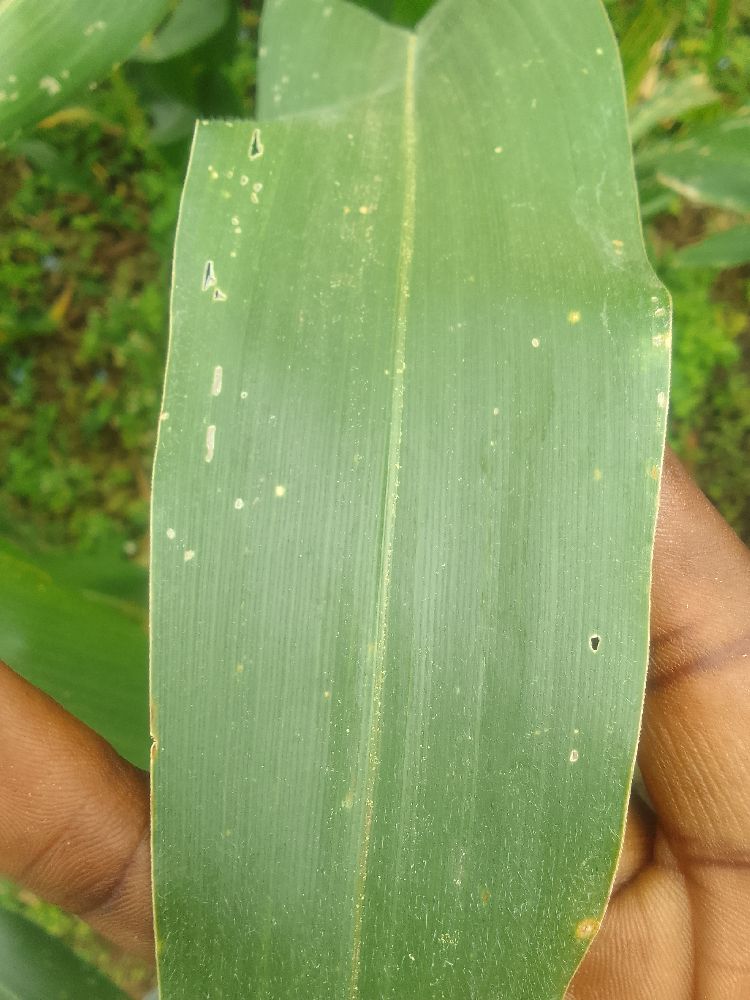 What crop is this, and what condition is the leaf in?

maize, healthy
